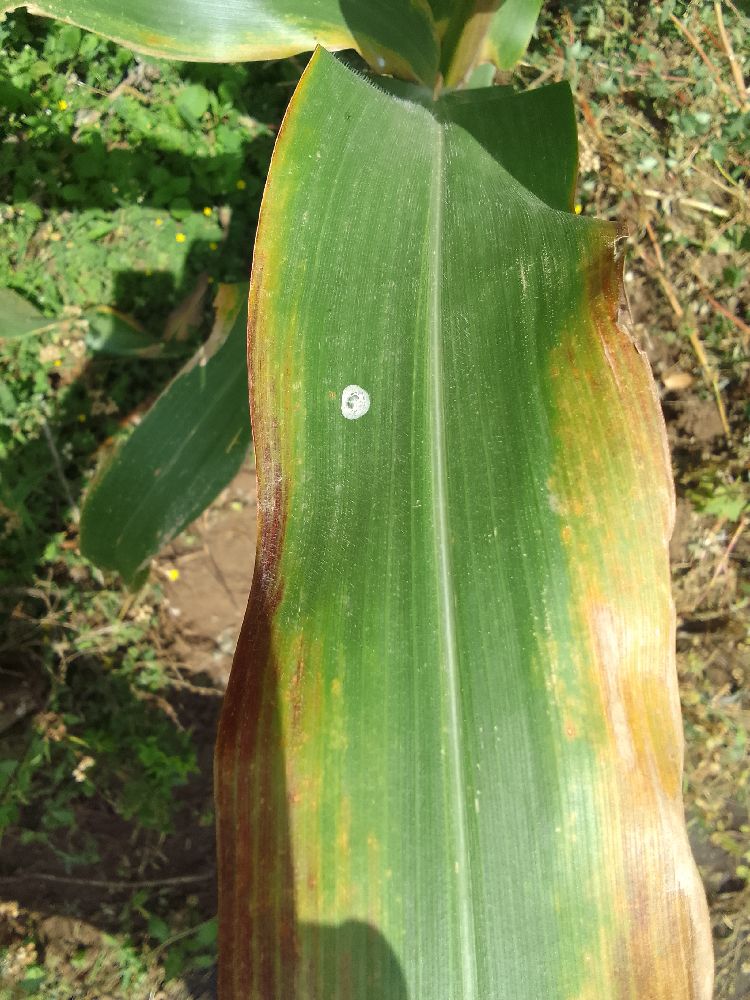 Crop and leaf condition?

maize, healthy
